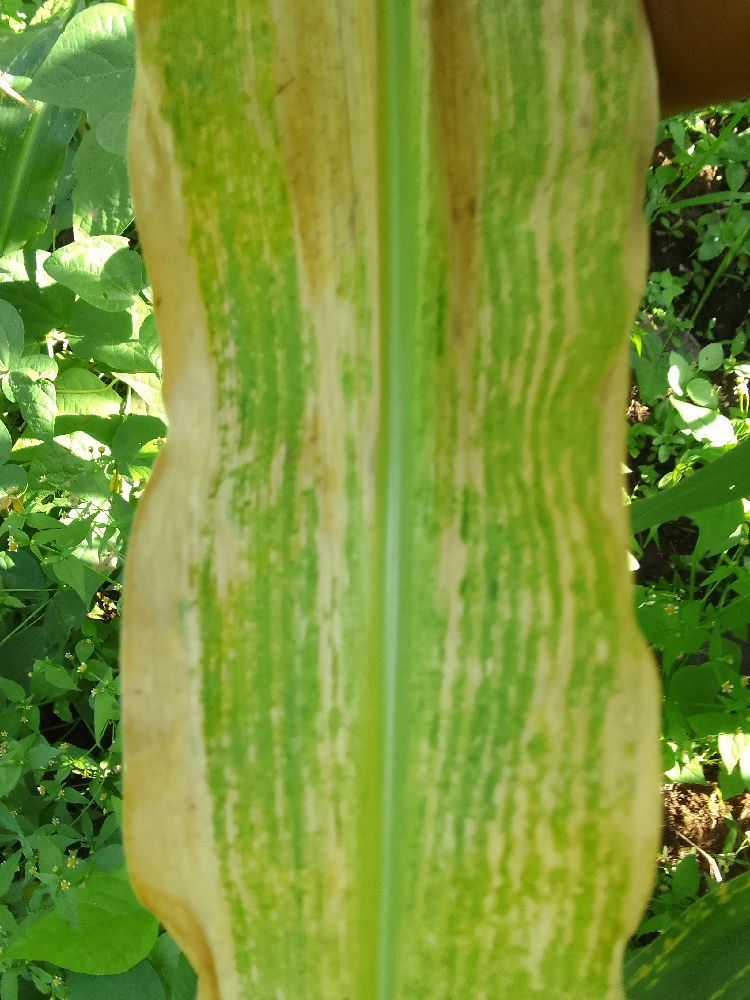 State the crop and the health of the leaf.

maize, maize lethal necrosis
